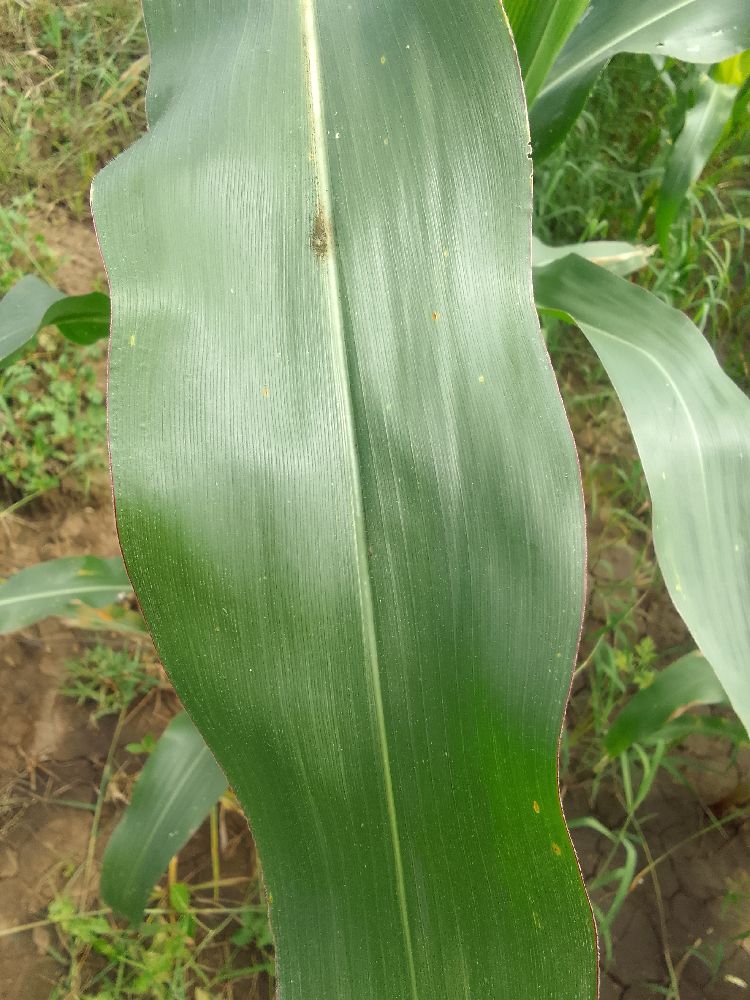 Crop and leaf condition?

maize, healthy
